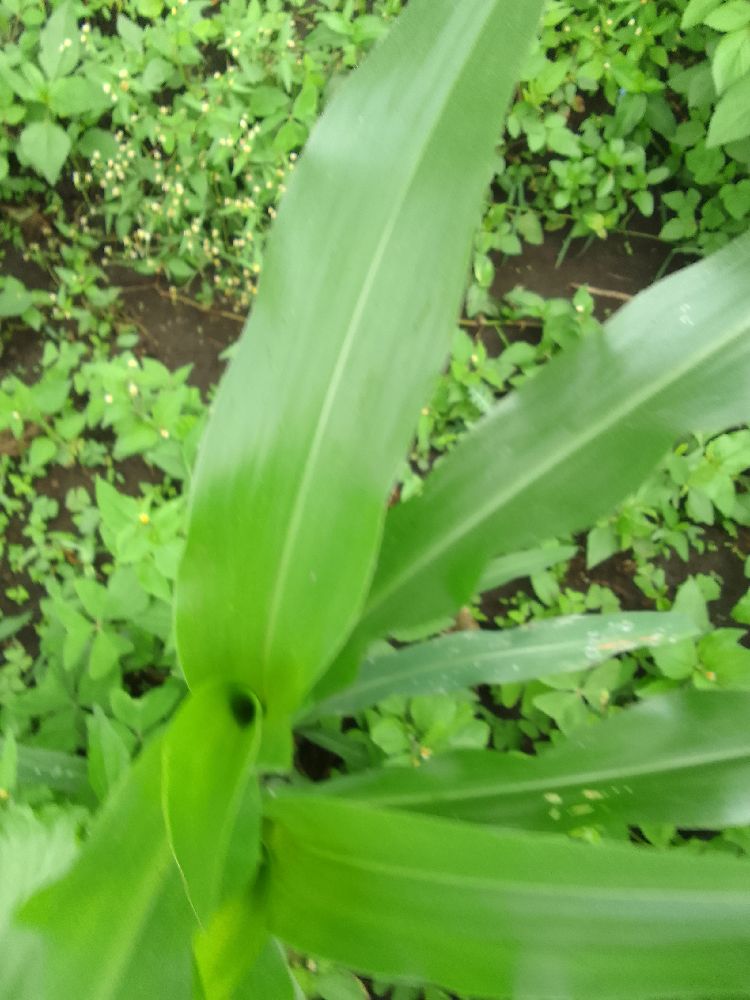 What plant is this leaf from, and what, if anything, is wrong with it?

maize, healthy
